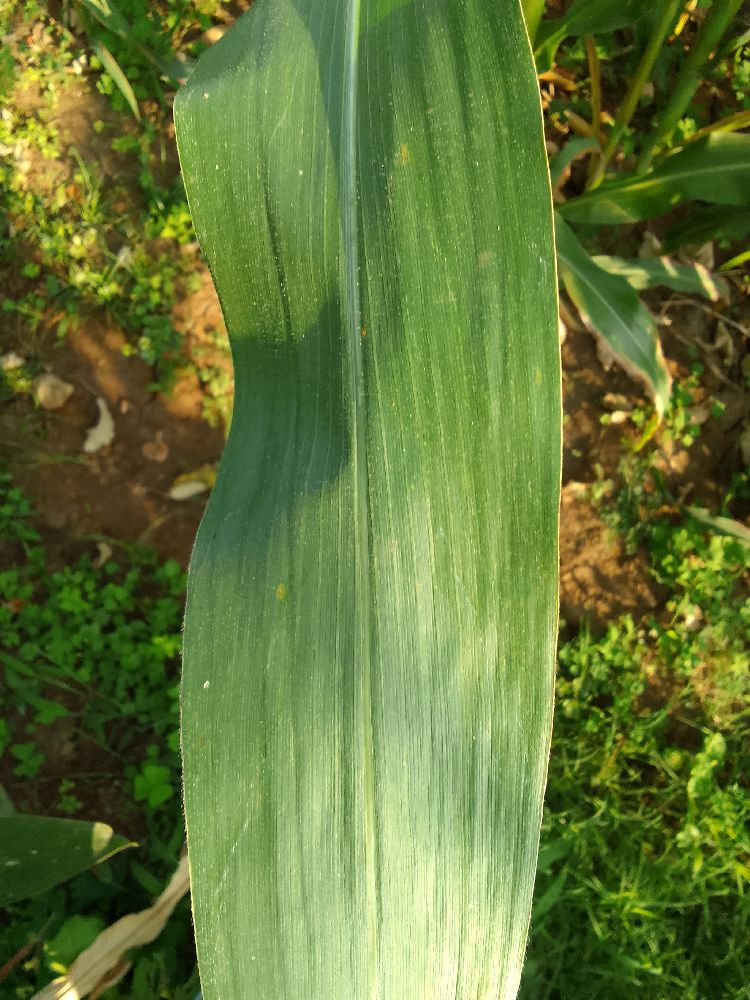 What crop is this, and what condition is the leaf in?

maize, healthy
